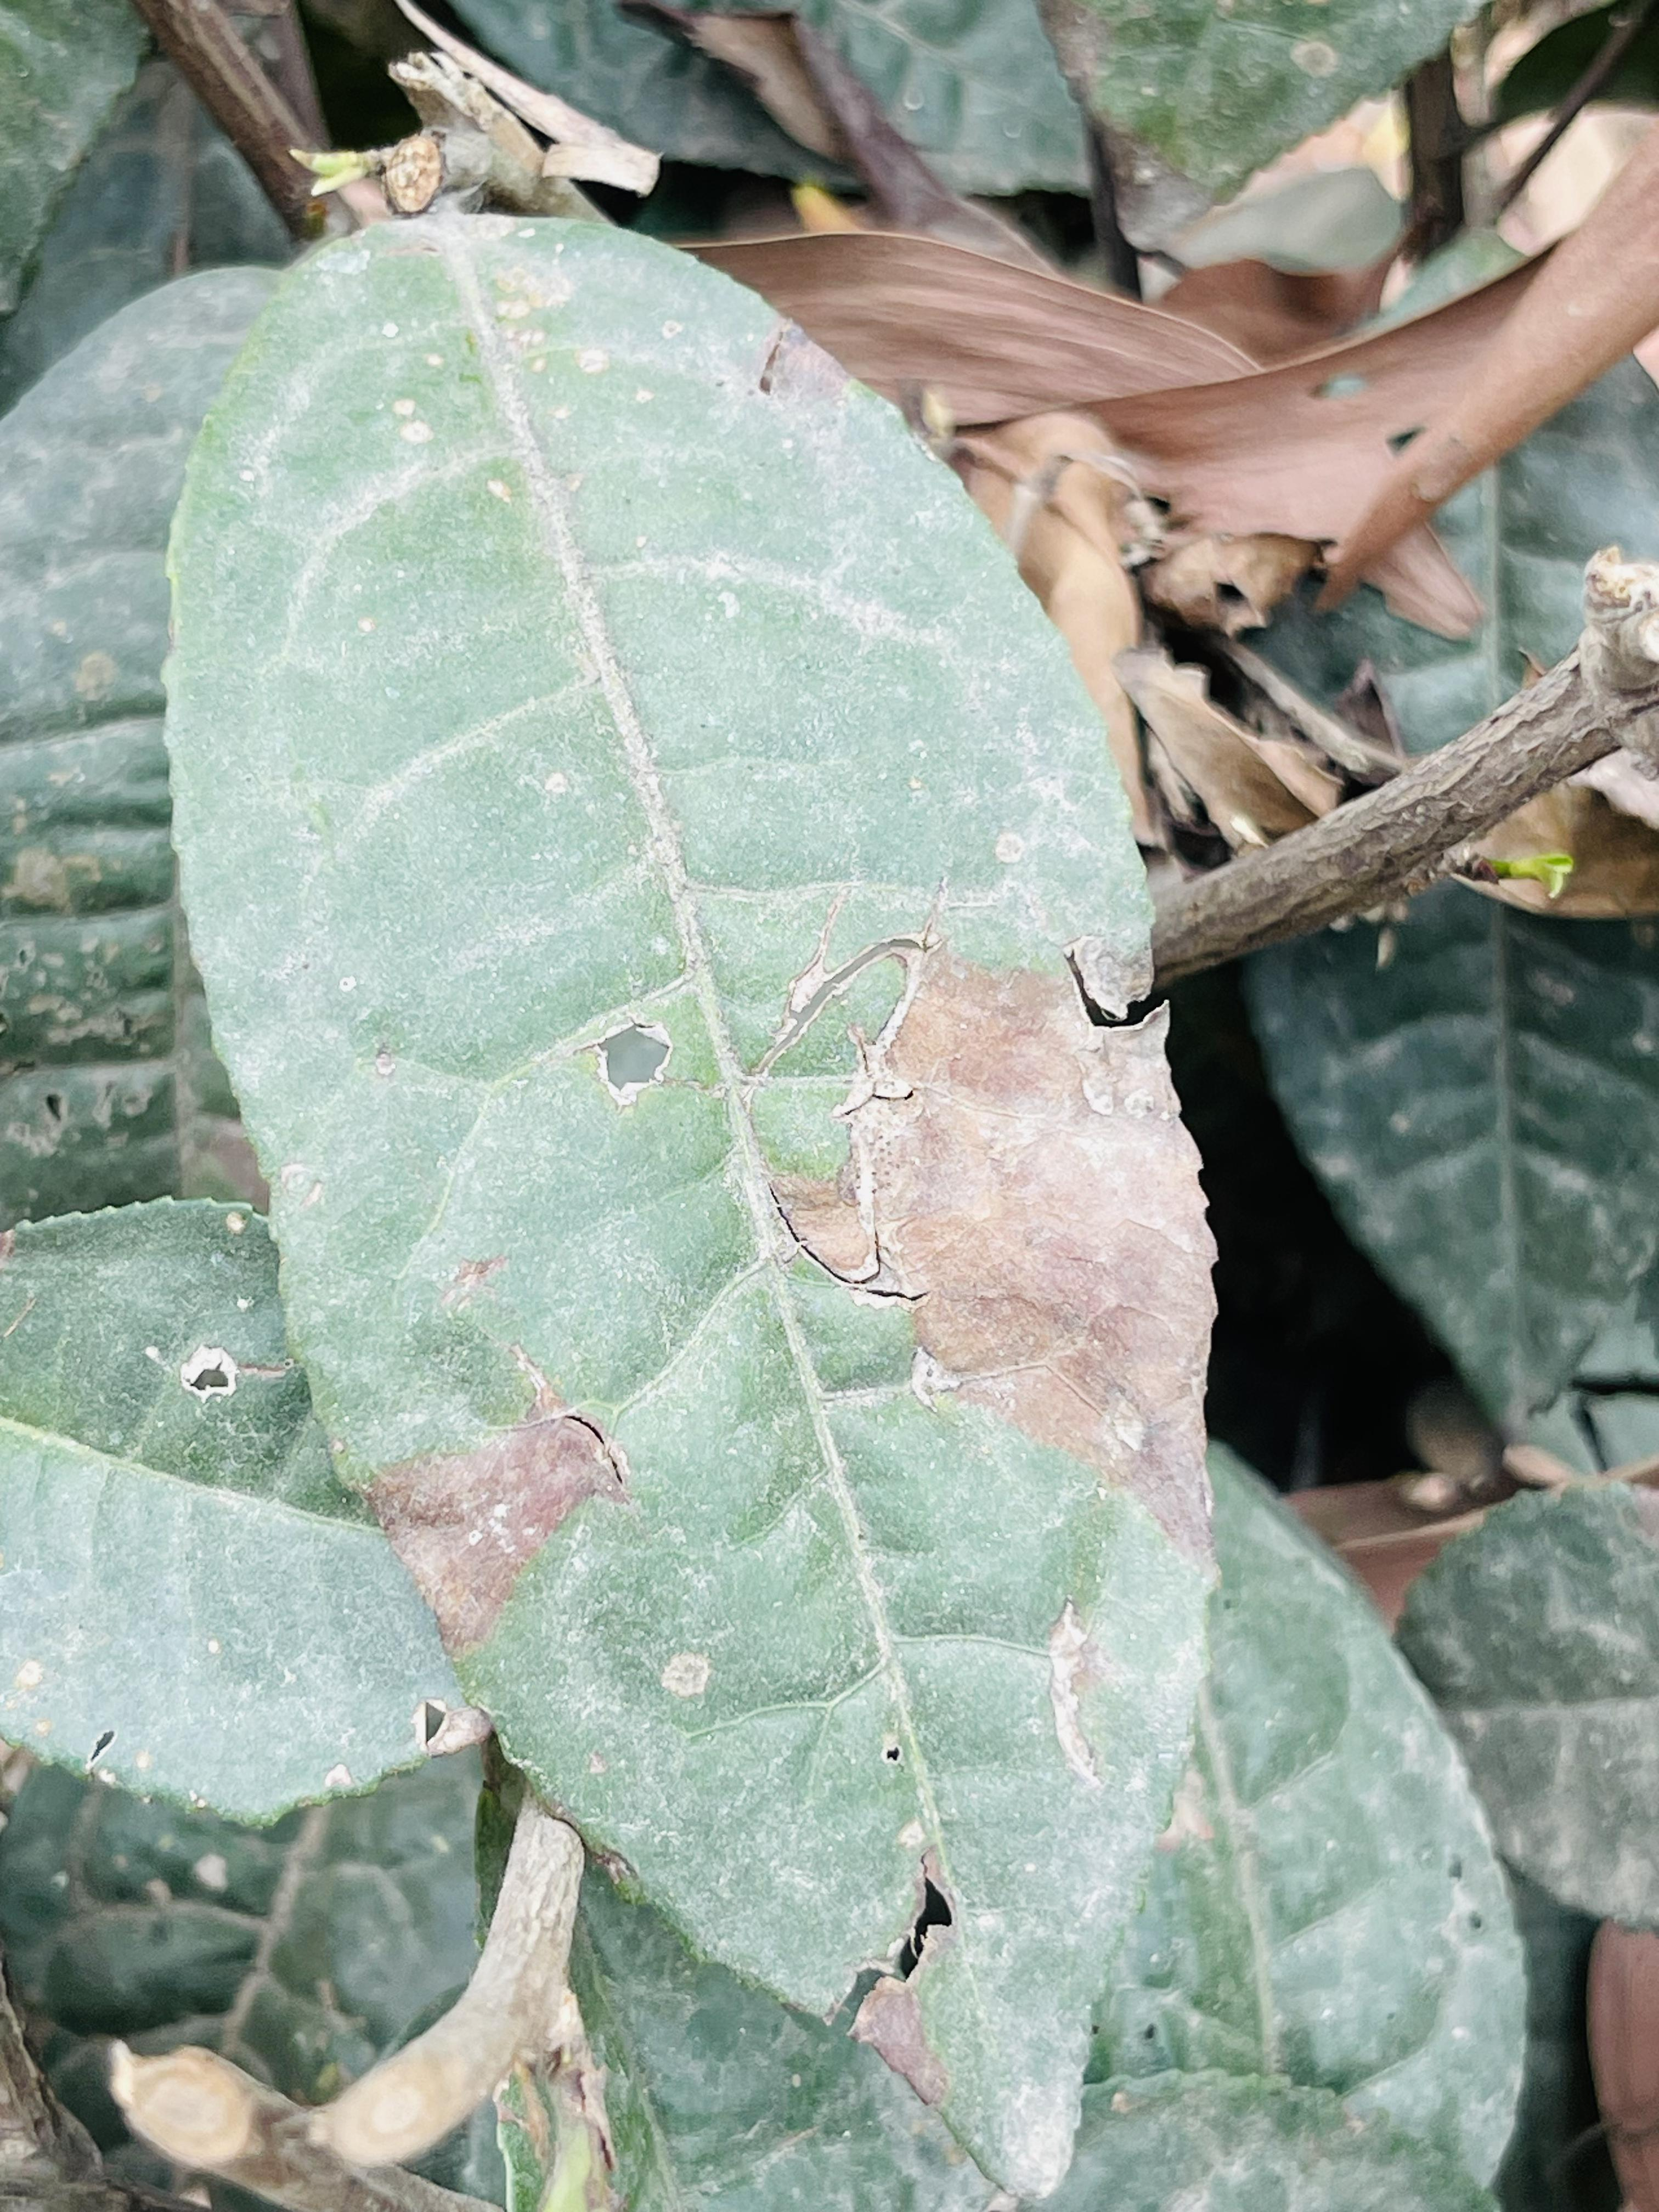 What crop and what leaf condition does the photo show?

tea, blight
